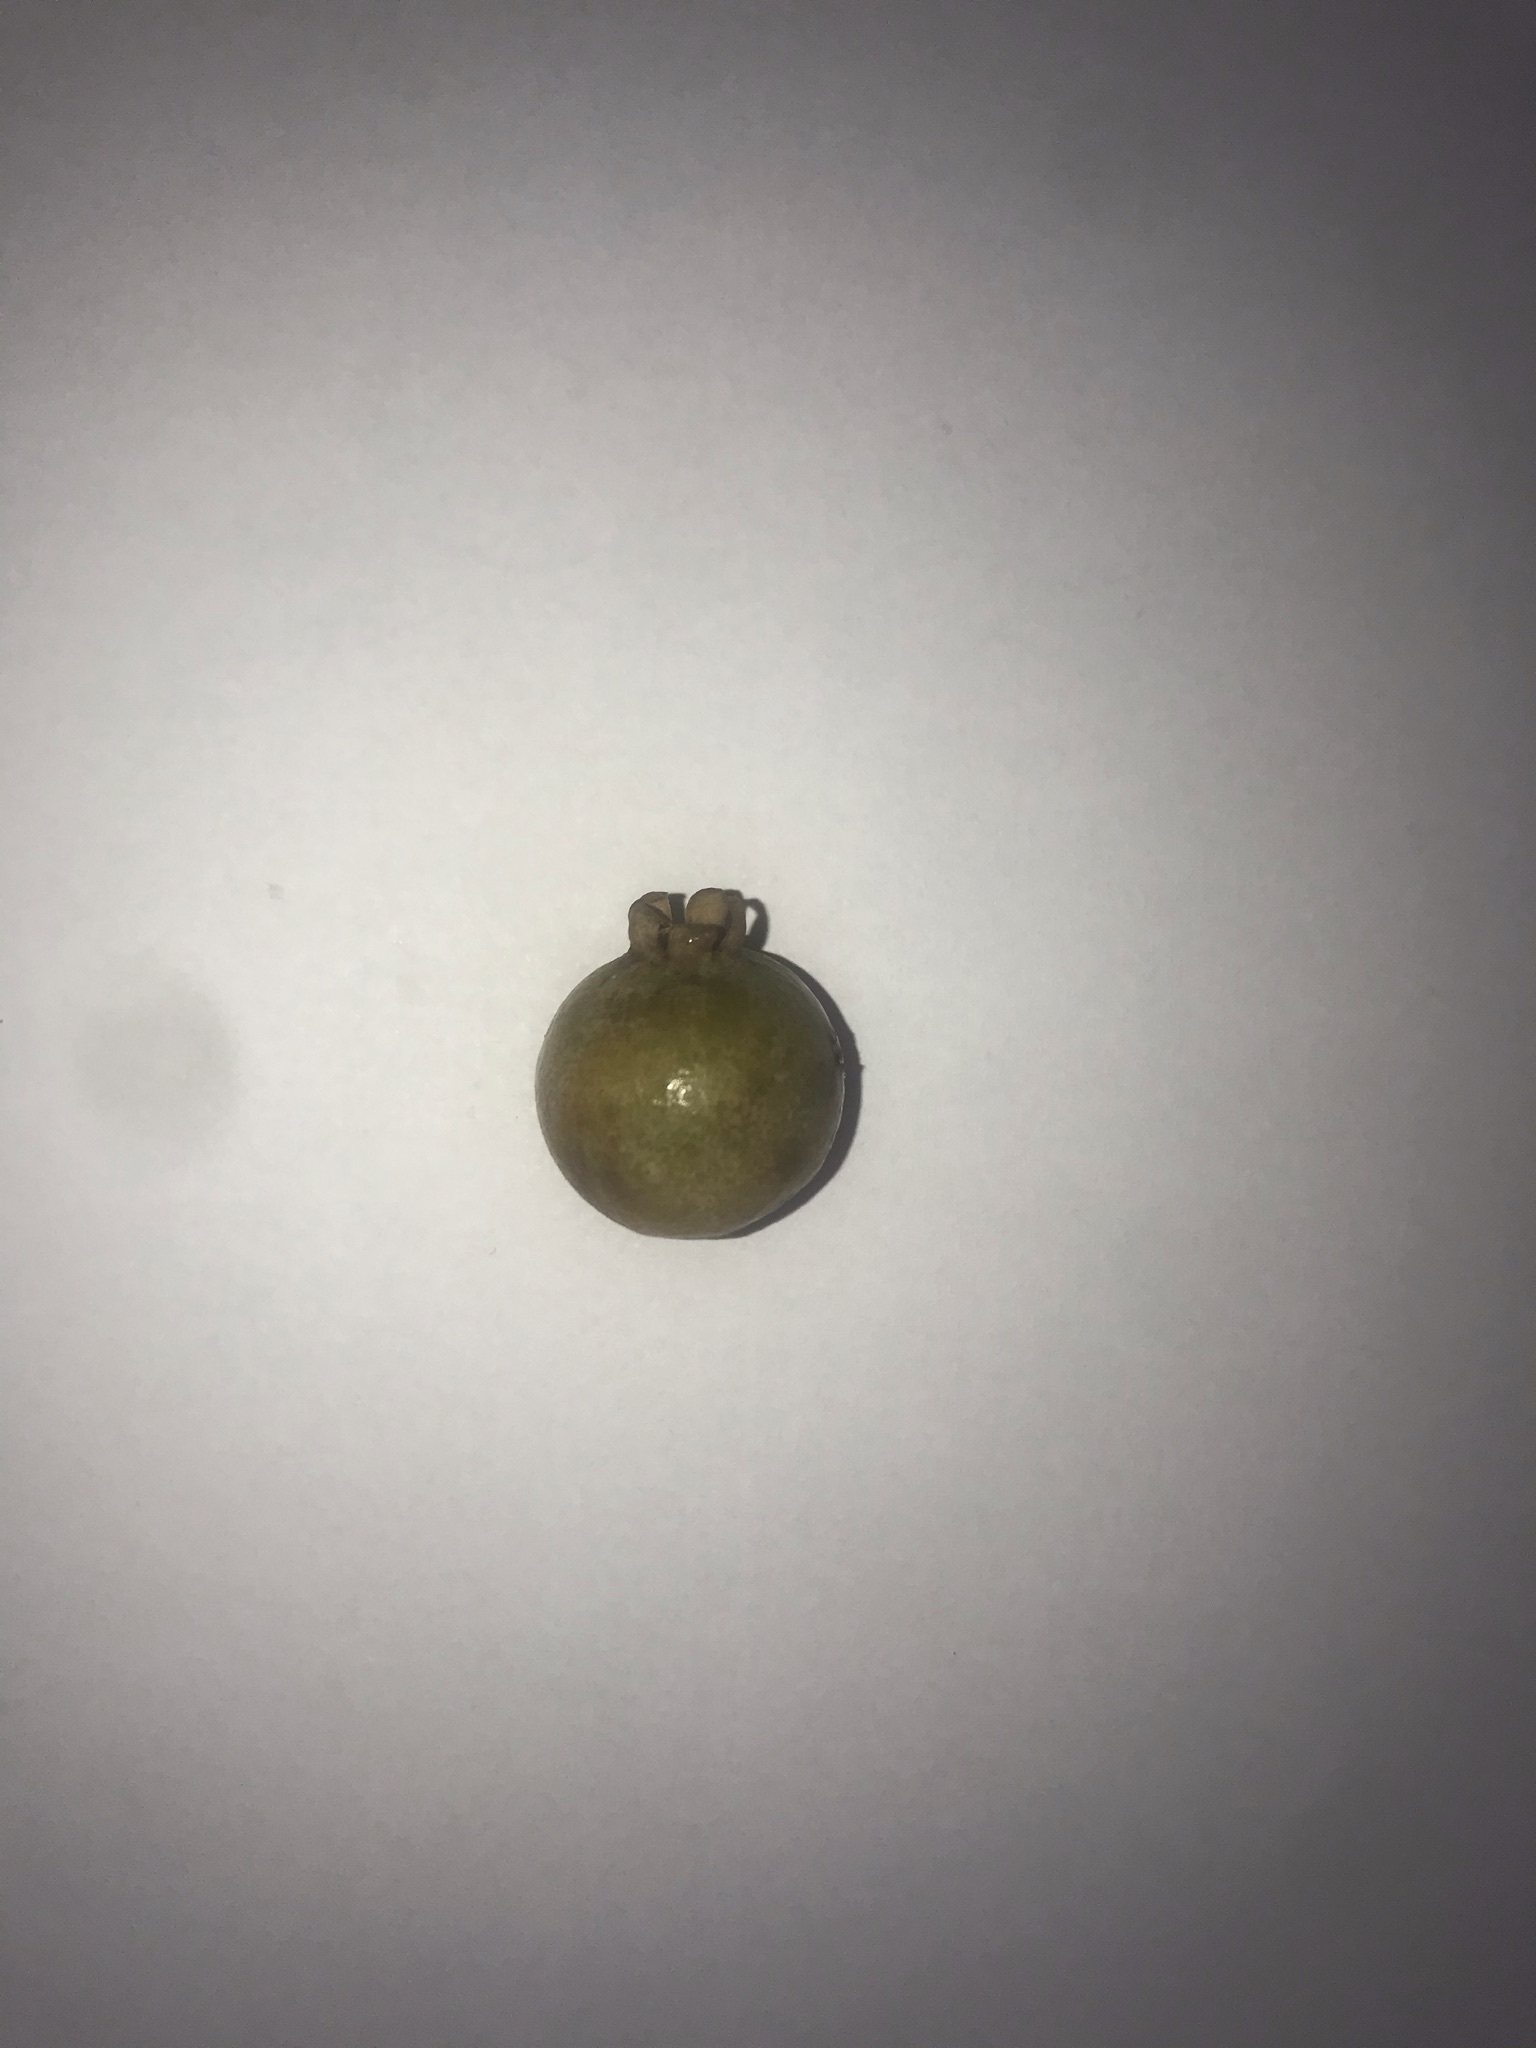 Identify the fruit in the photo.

gabiroba
